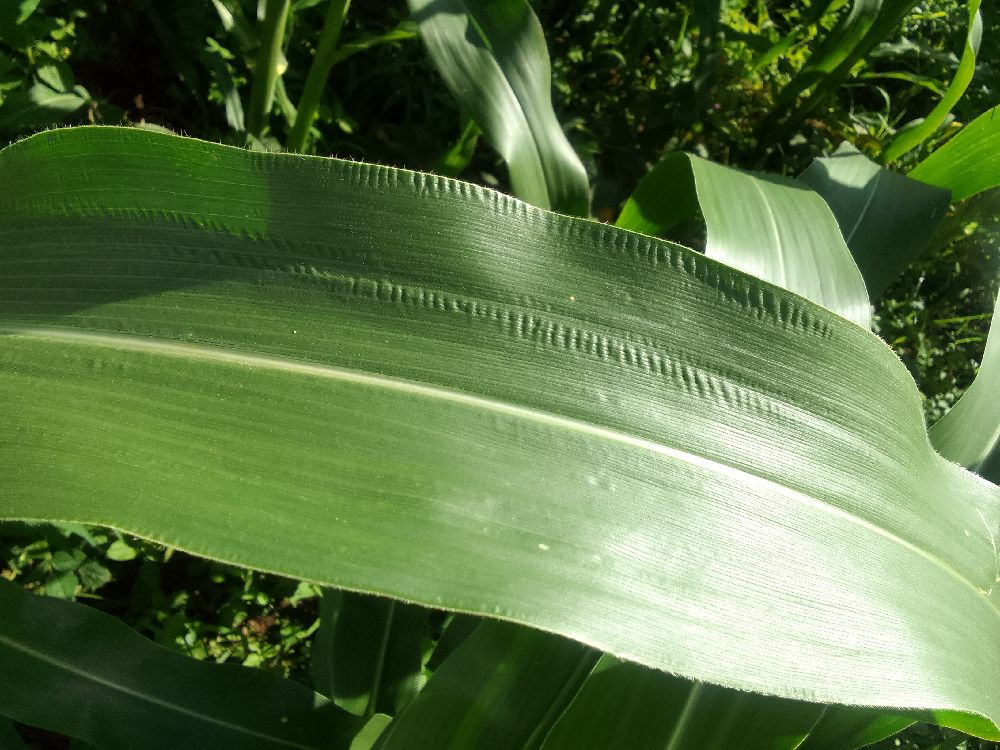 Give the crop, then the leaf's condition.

maize, healthy
